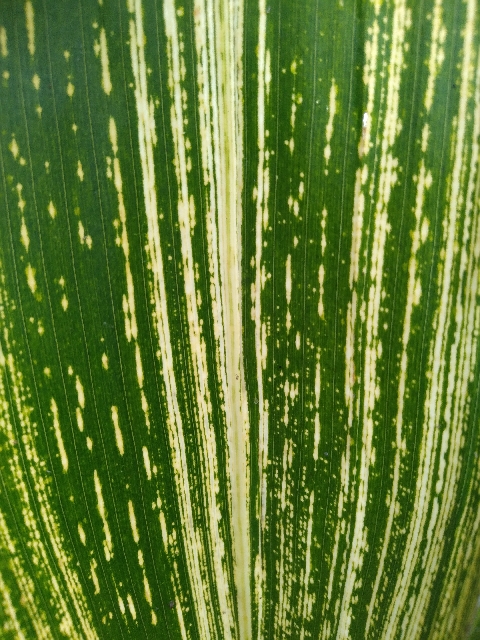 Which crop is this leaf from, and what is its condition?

maize, maize streak virus
